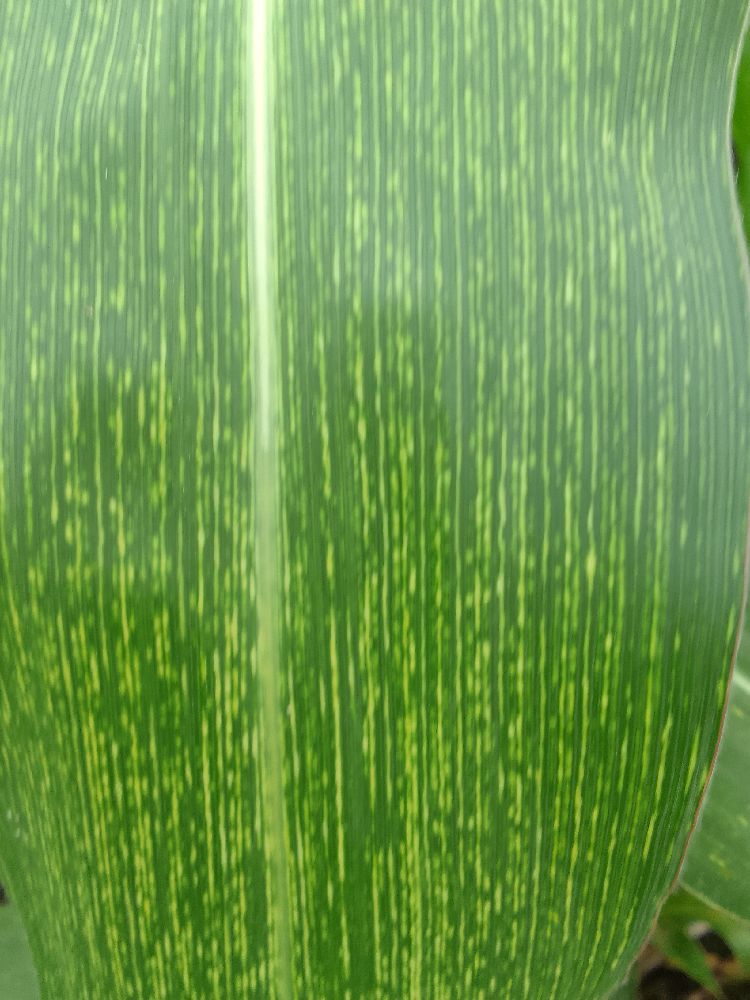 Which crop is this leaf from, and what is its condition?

maize, maize streak virus
